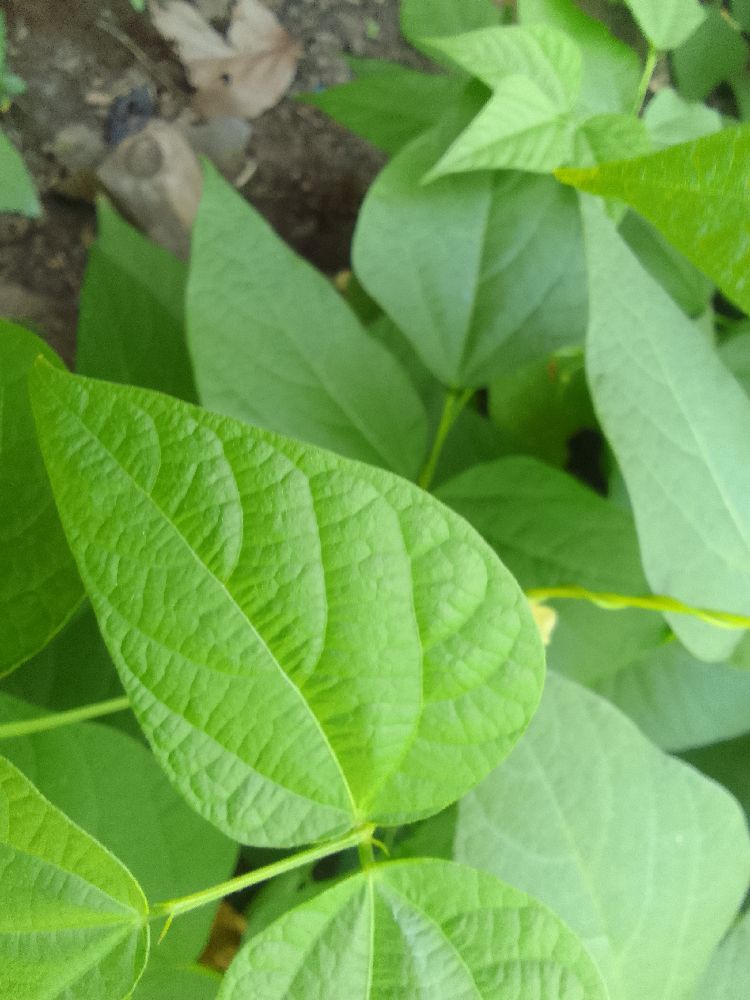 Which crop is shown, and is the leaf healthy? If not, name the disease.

common bean, healthy
